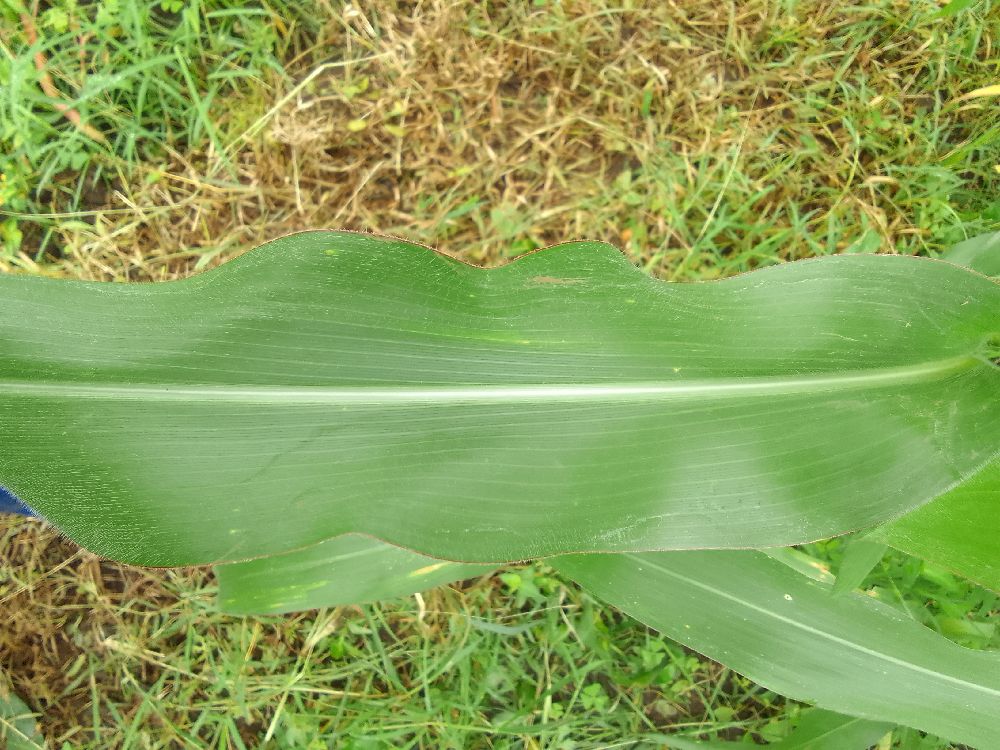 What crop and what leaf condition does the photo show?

maize, healthy
